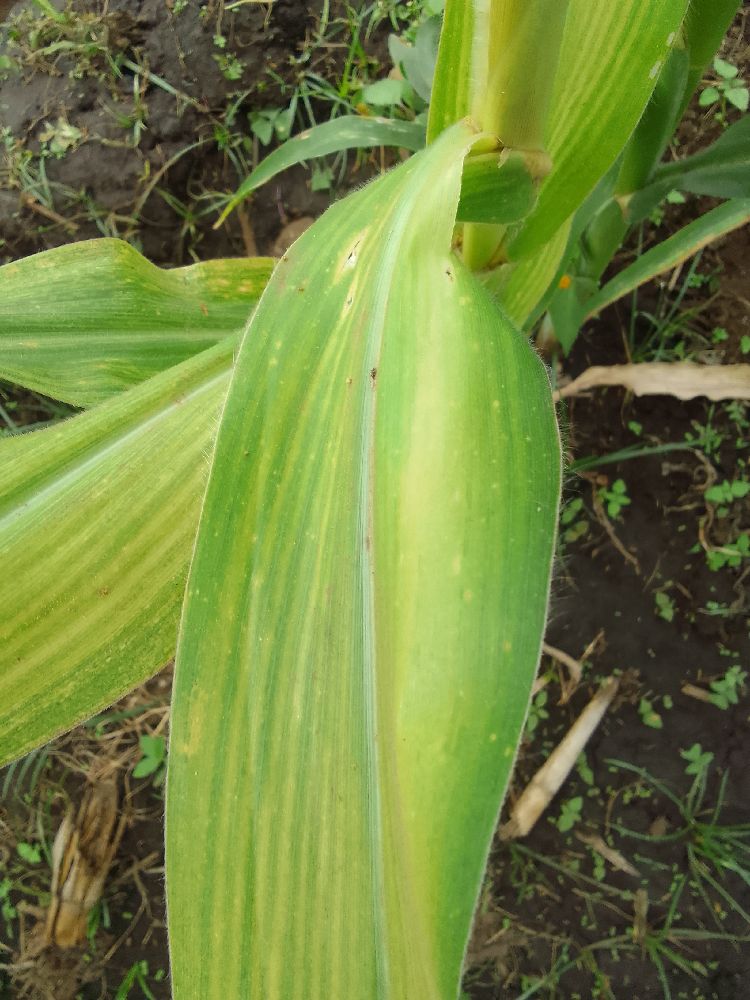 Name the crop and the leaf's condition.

maize, maize lethal necrosis
